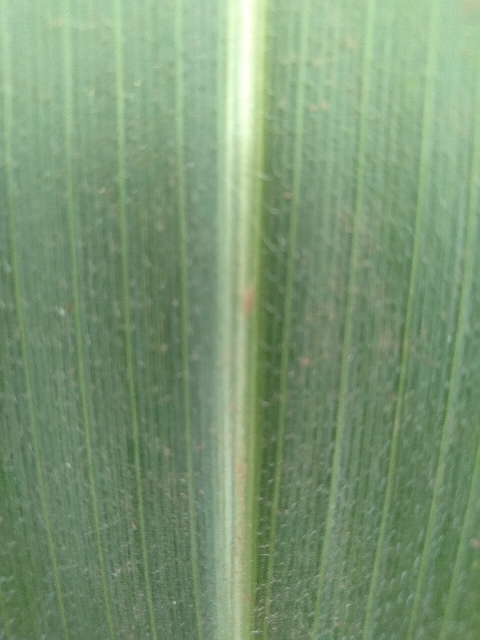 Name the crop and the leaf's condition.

maize, healthy
